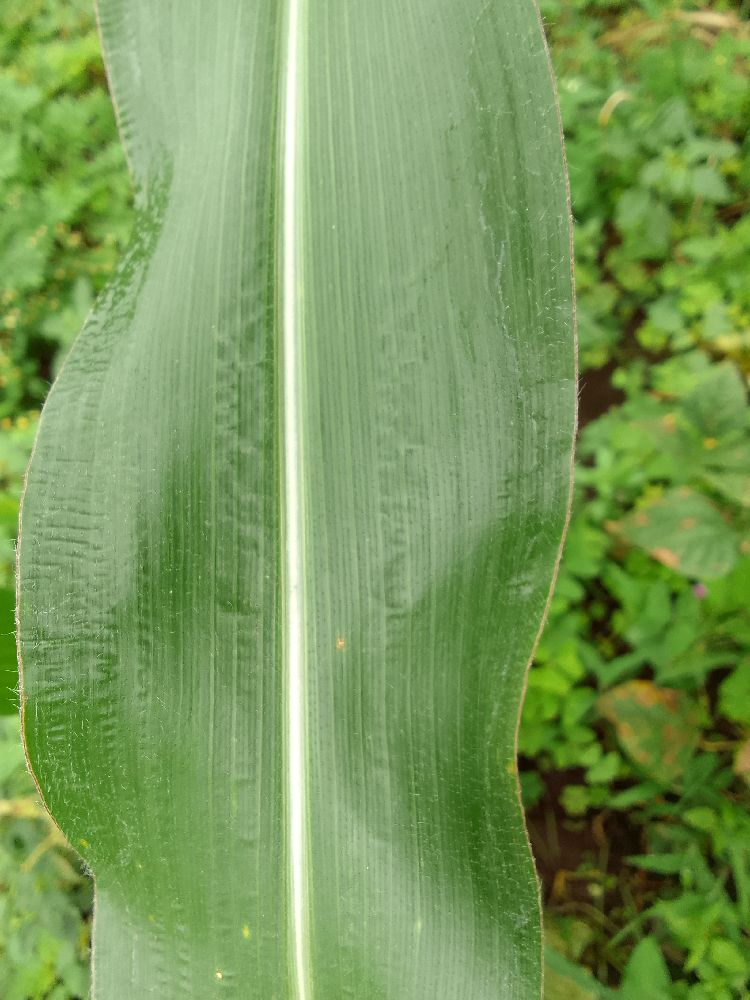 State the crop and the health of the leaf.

maize, healthy
